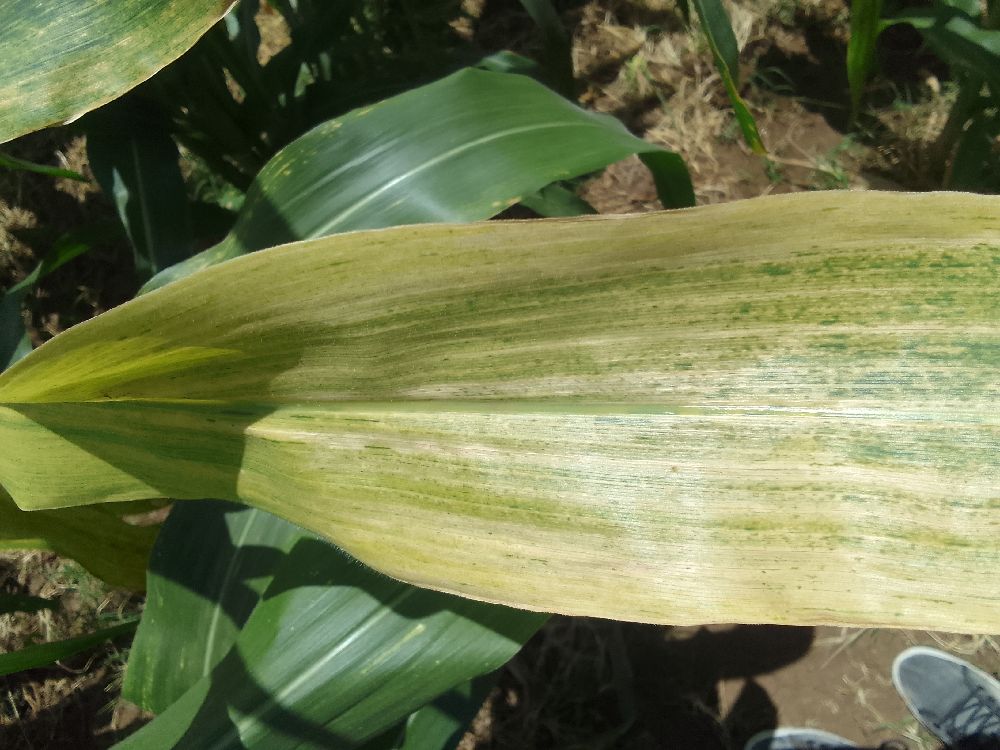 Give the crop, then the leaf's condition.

maize, maize lethal necrosis
